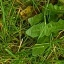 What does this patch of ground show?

structured weed
